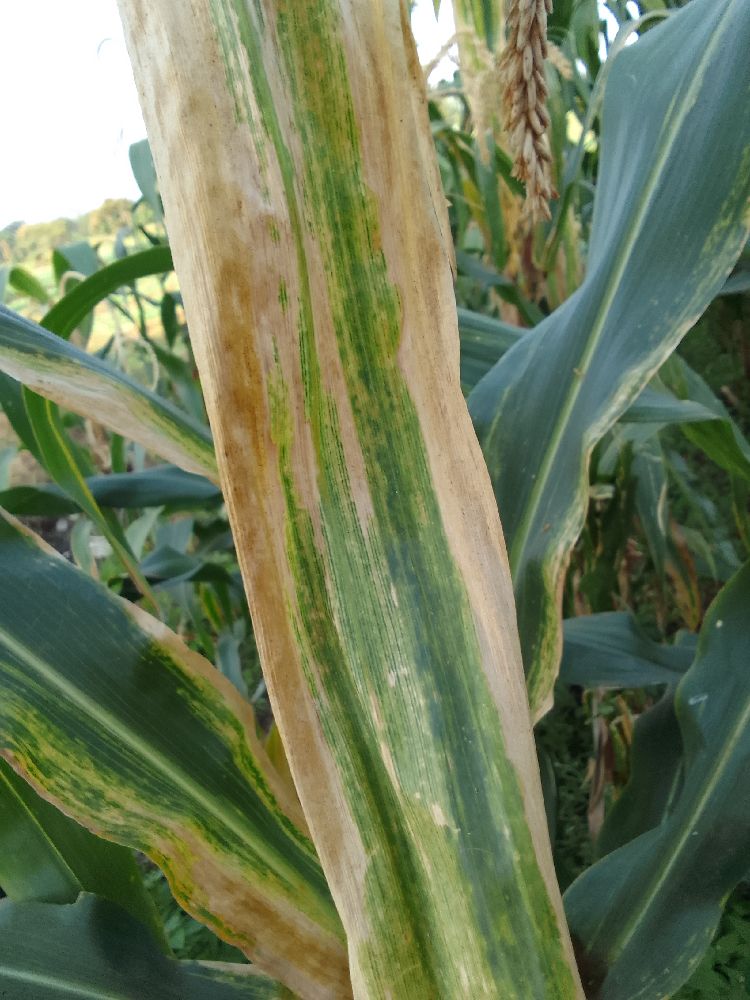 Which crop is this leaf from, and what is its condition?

maize, maize lethal necrosis
